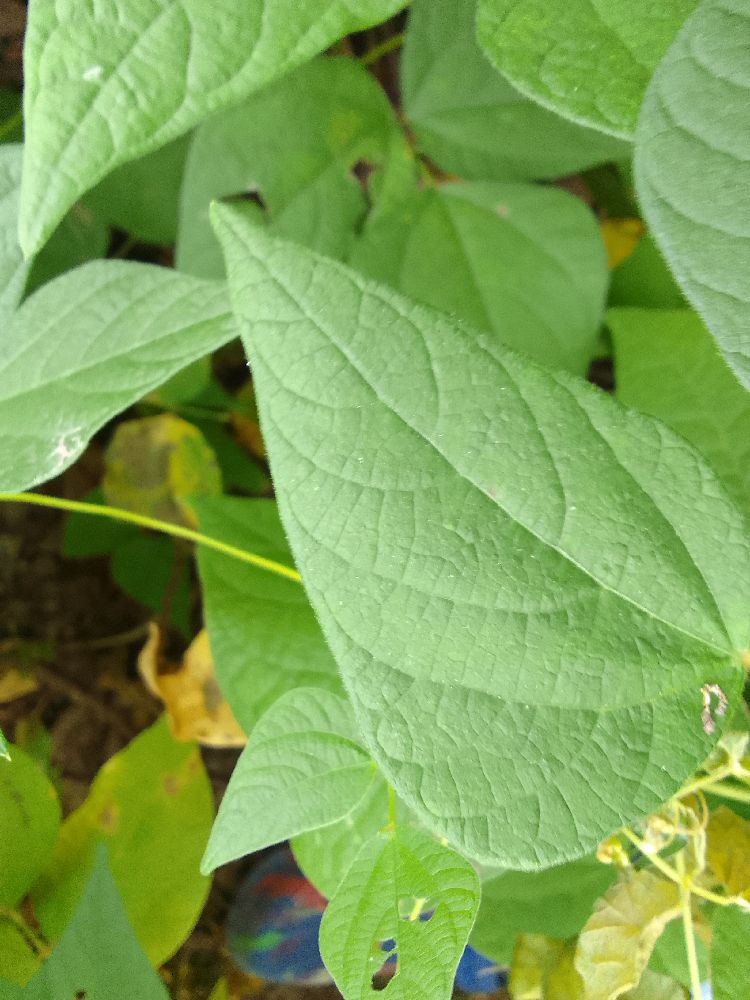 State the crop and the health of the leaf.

common bean, healthy
